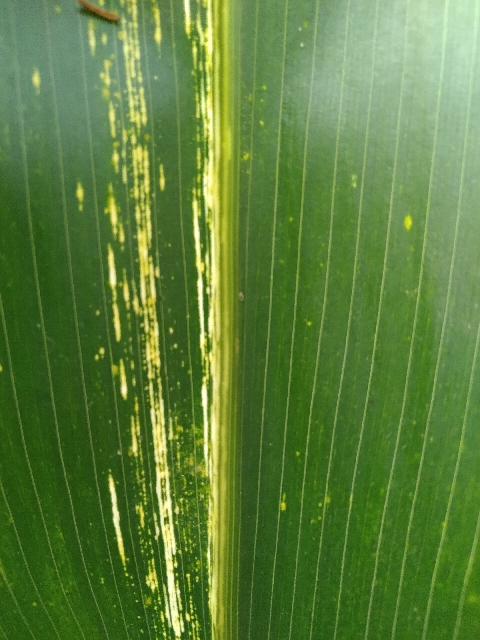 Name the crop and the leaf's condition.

maize, maize streak virus
